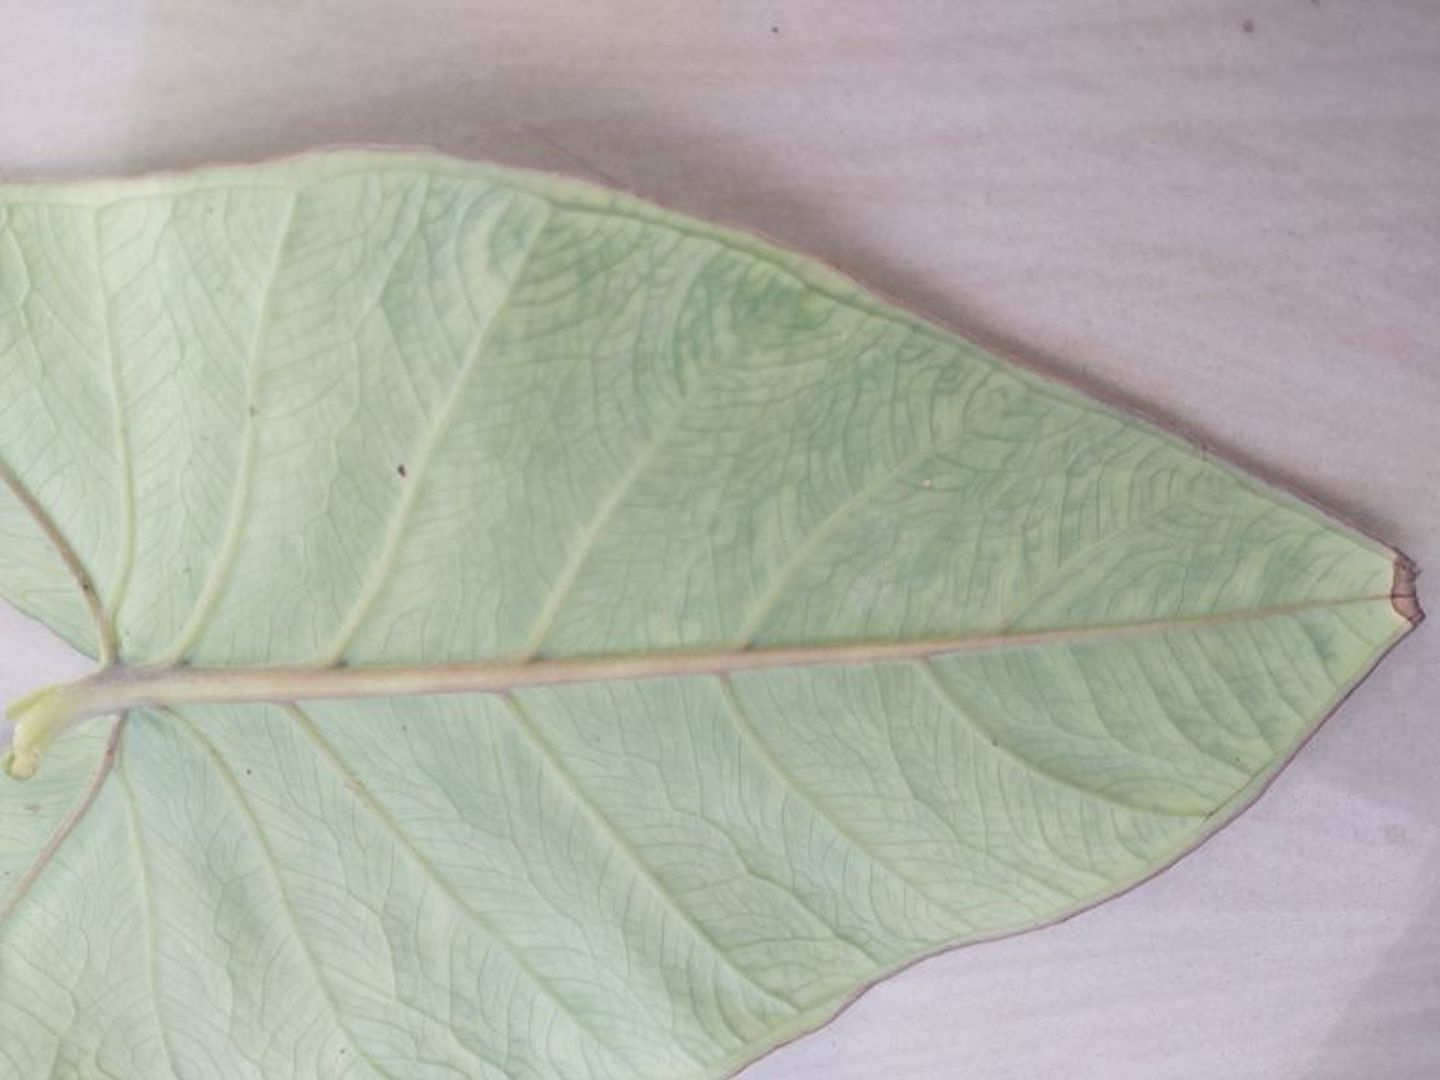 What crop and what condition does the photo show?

taro, mosaic
